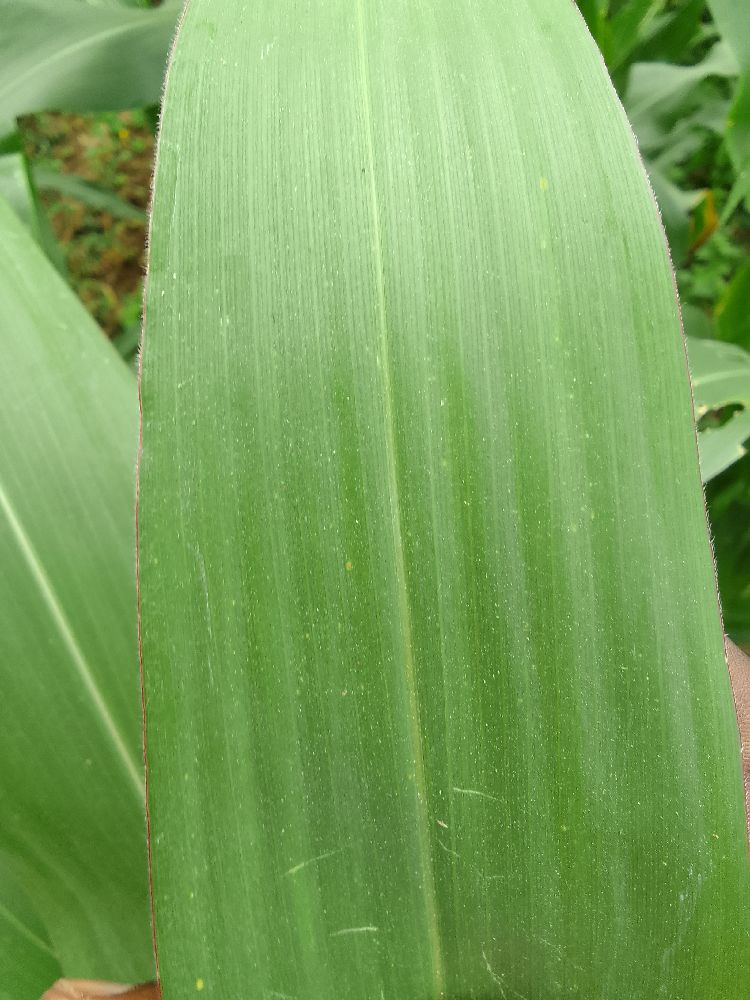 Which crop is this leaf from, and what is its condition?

maize, healthy
